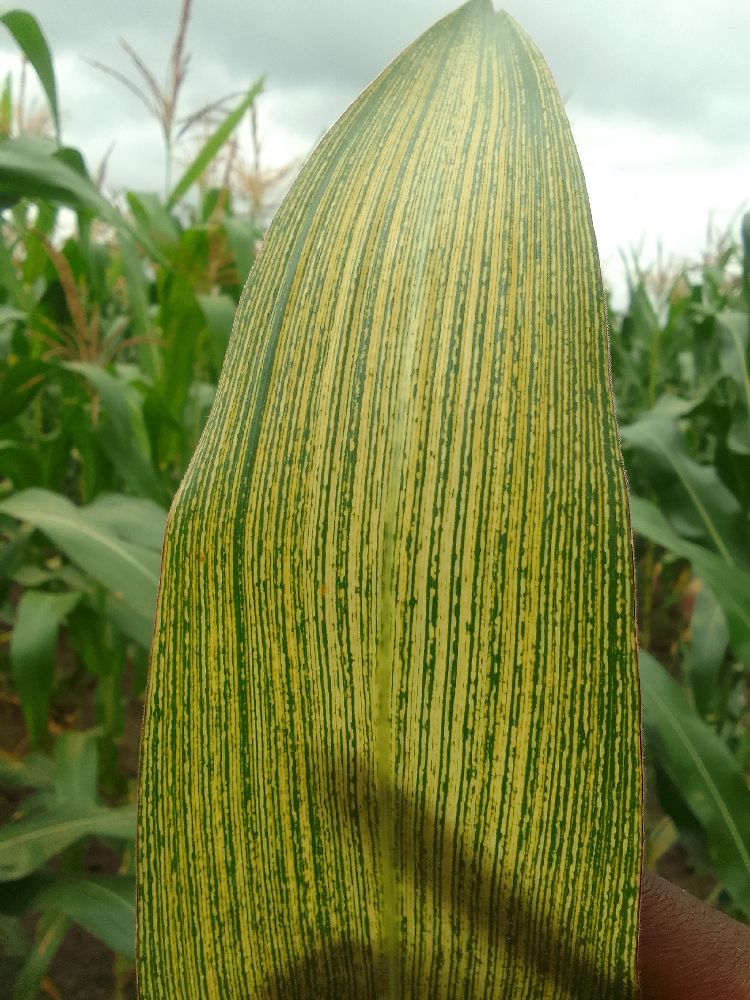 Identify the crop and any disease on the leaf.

maize, maize streak virus
